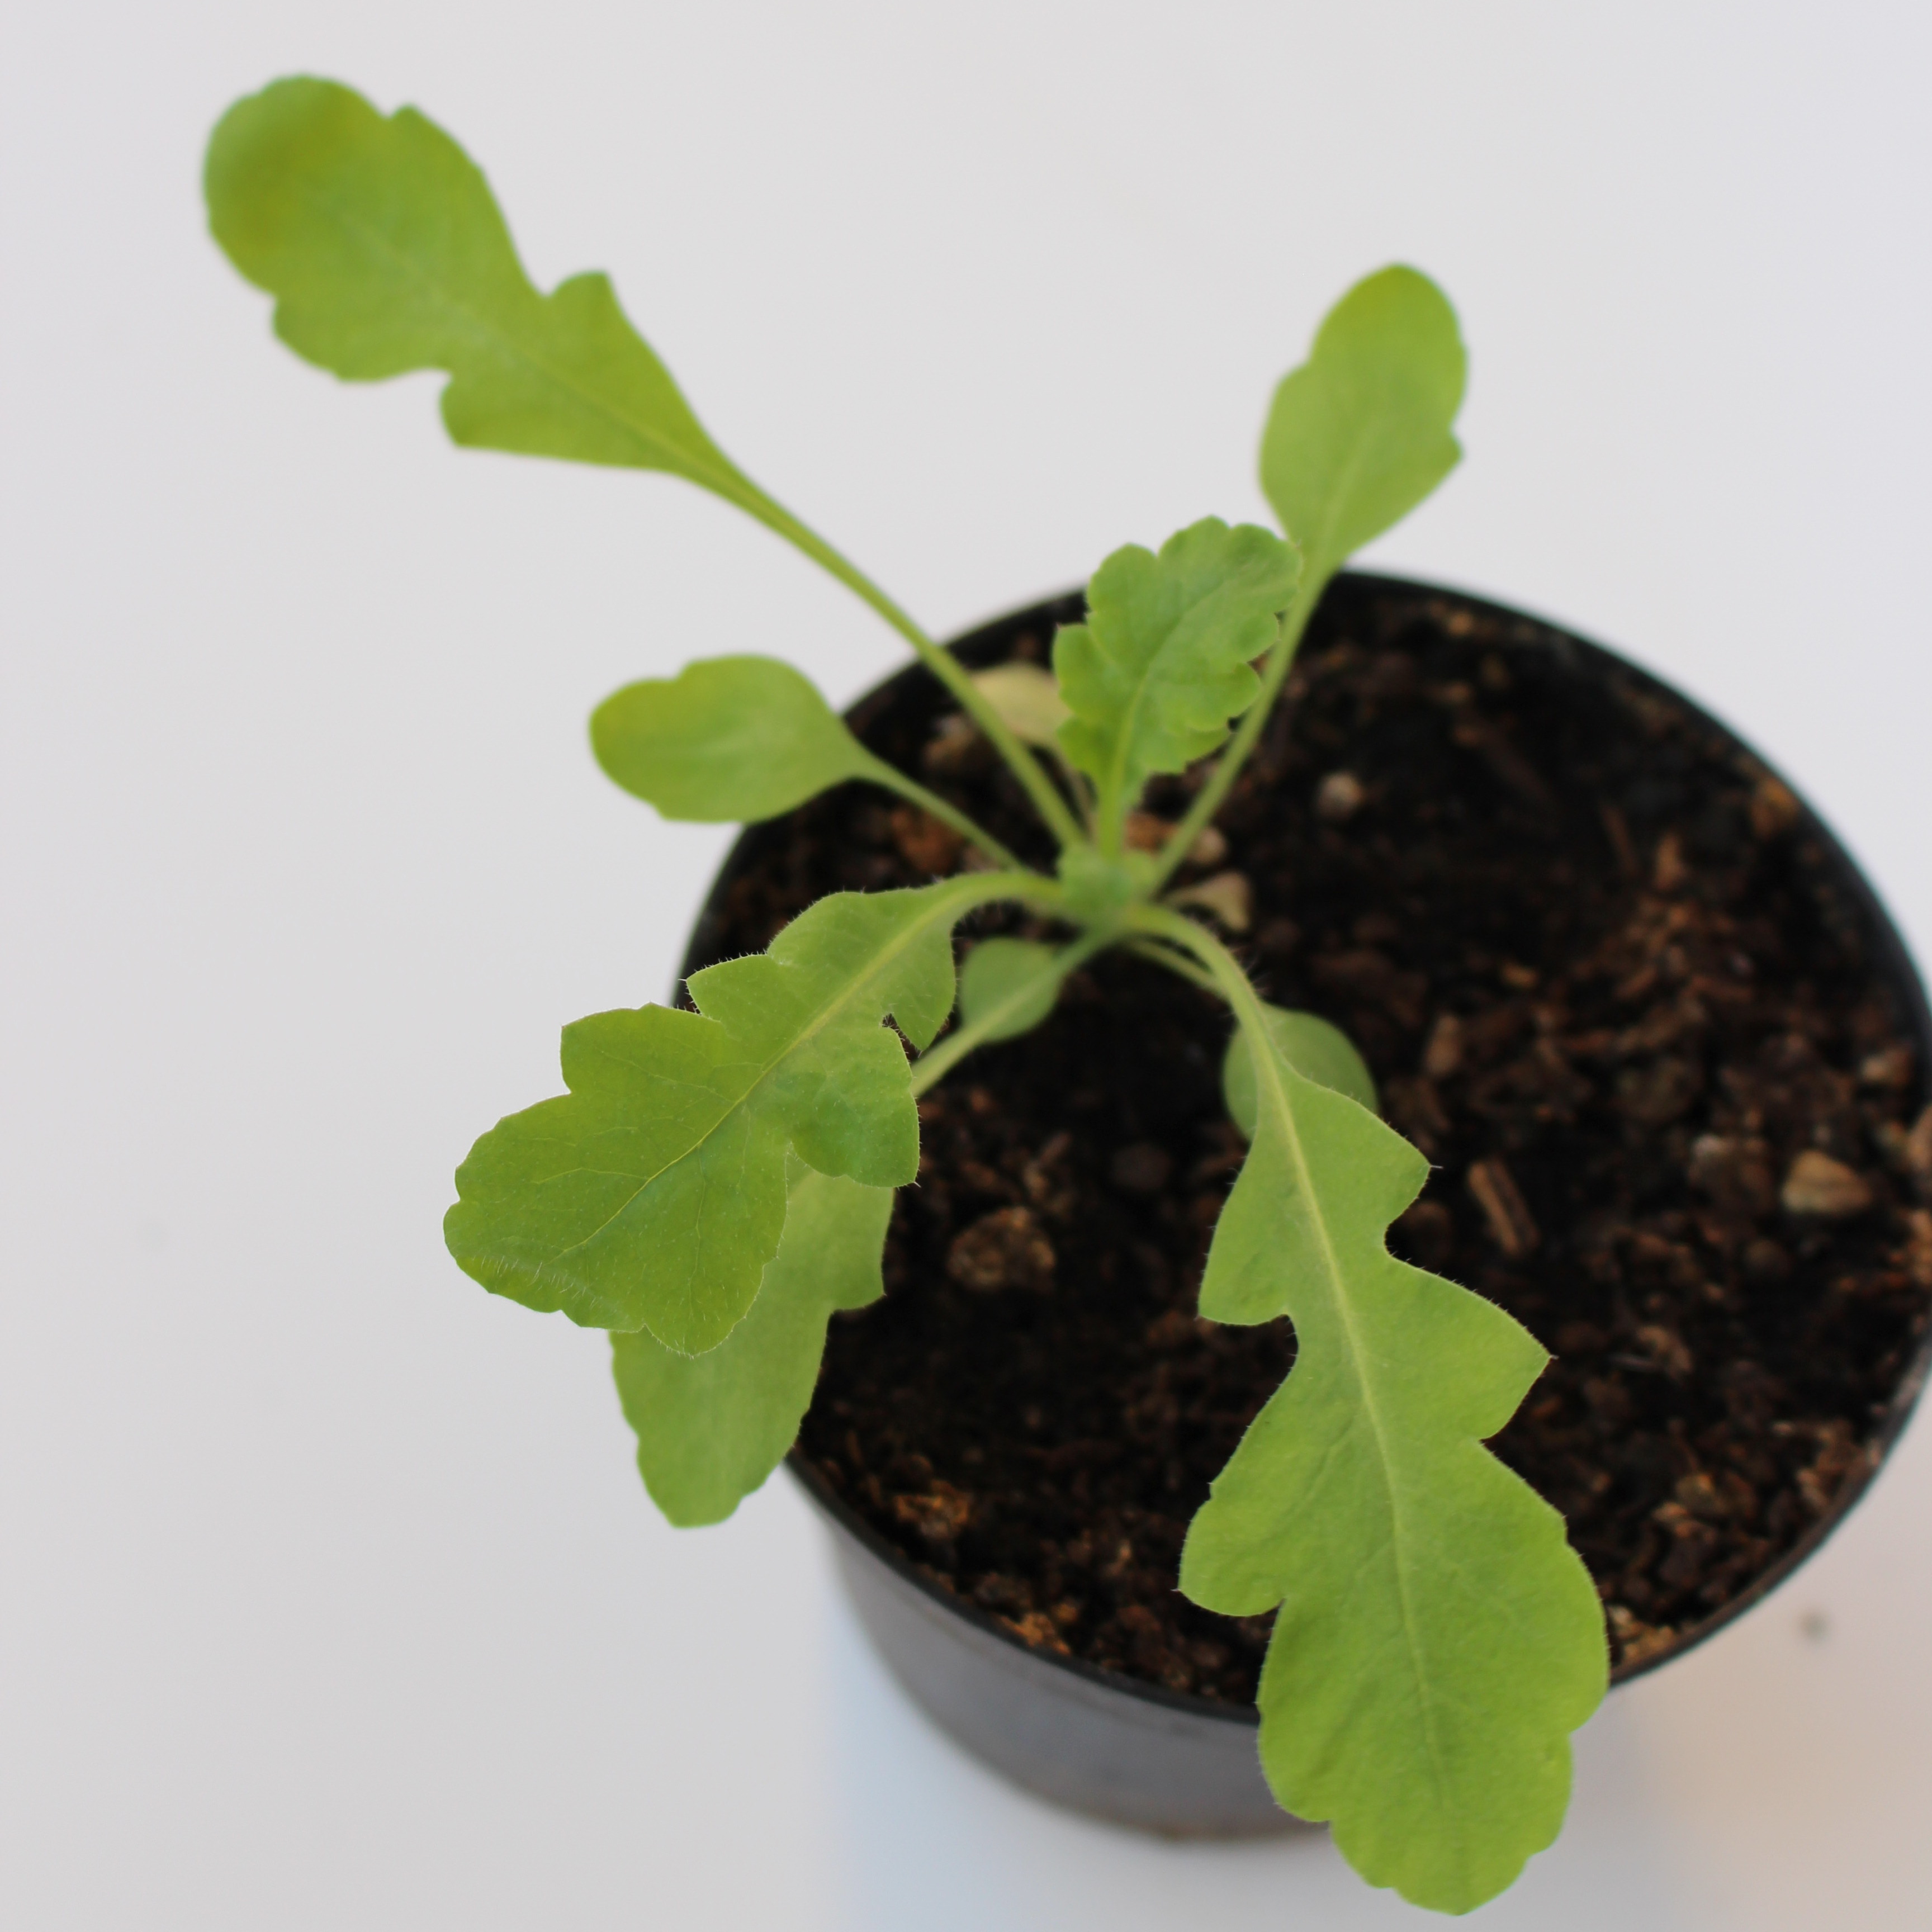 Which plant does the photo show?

Papaver rhoeas
